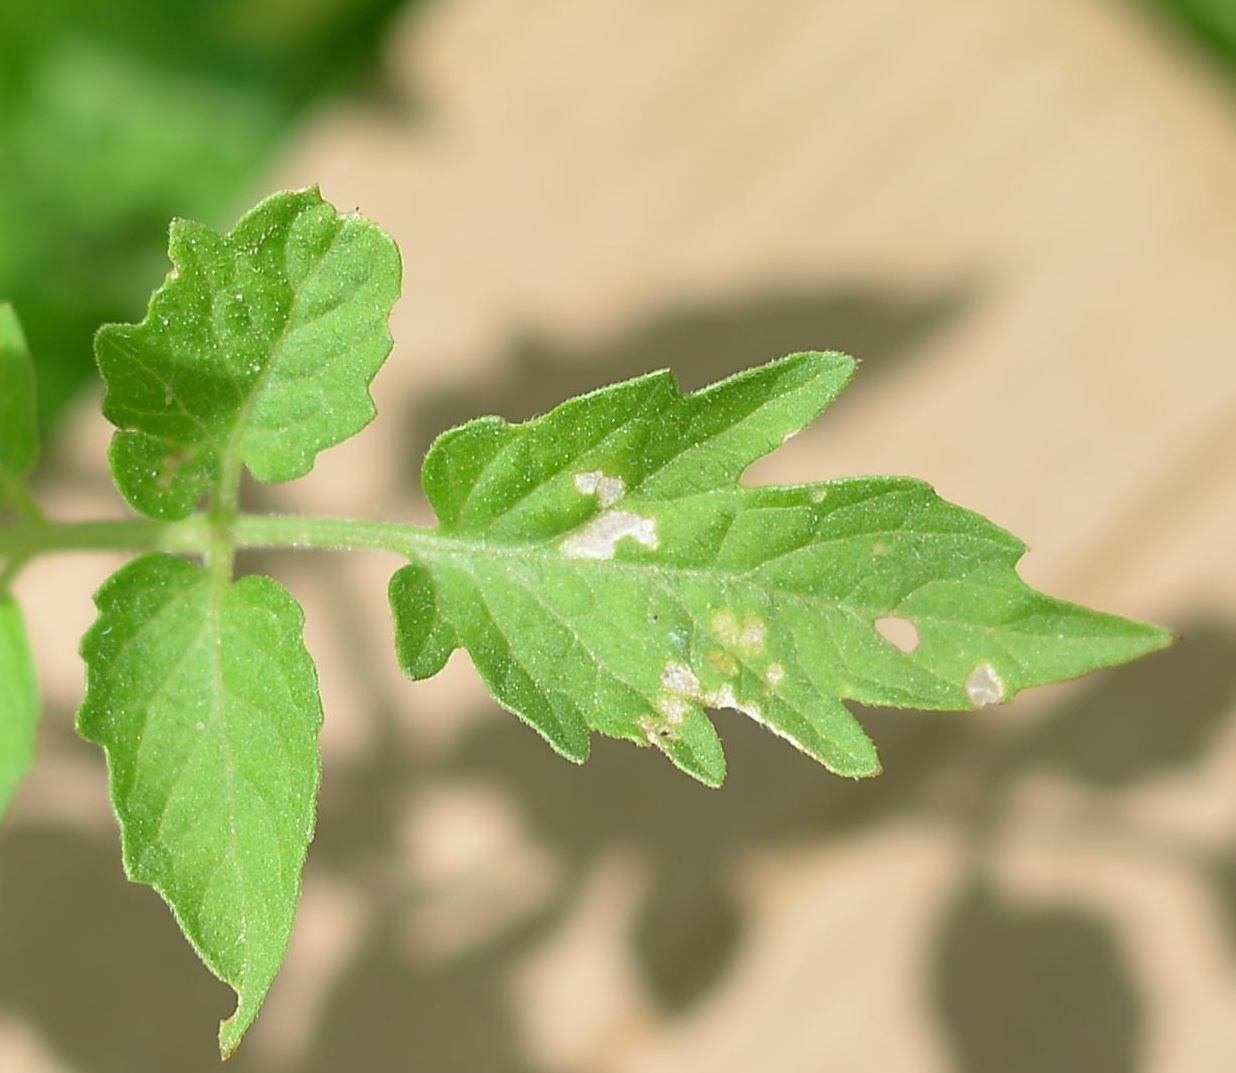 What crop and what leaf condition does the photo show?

tomato, infected
